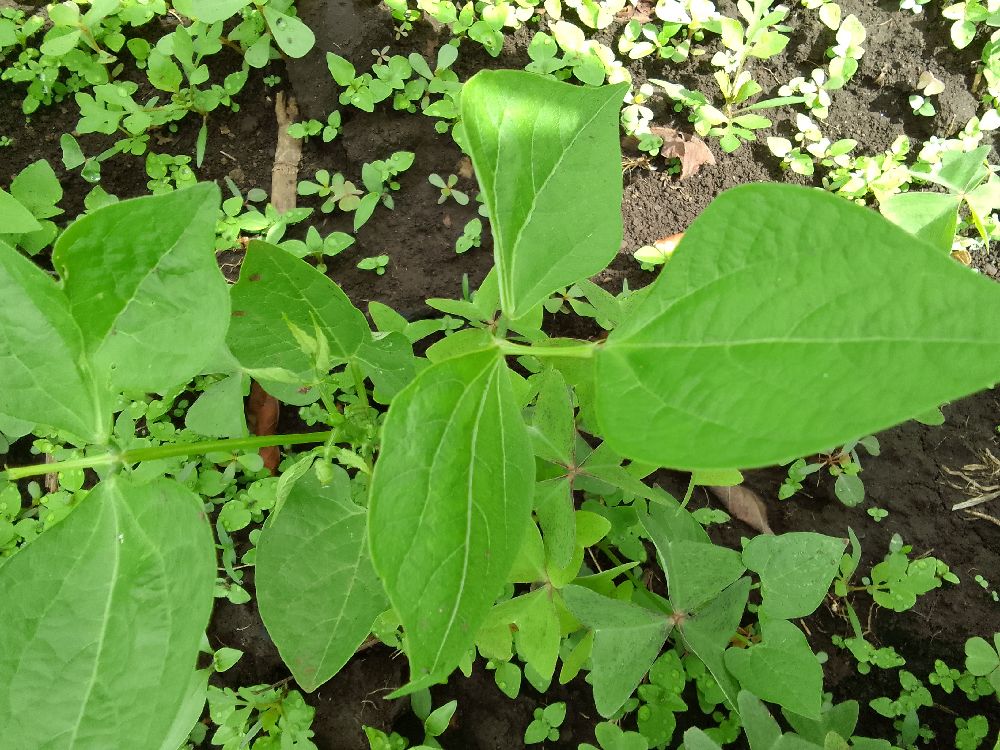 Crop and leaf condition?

common bean, healthy
